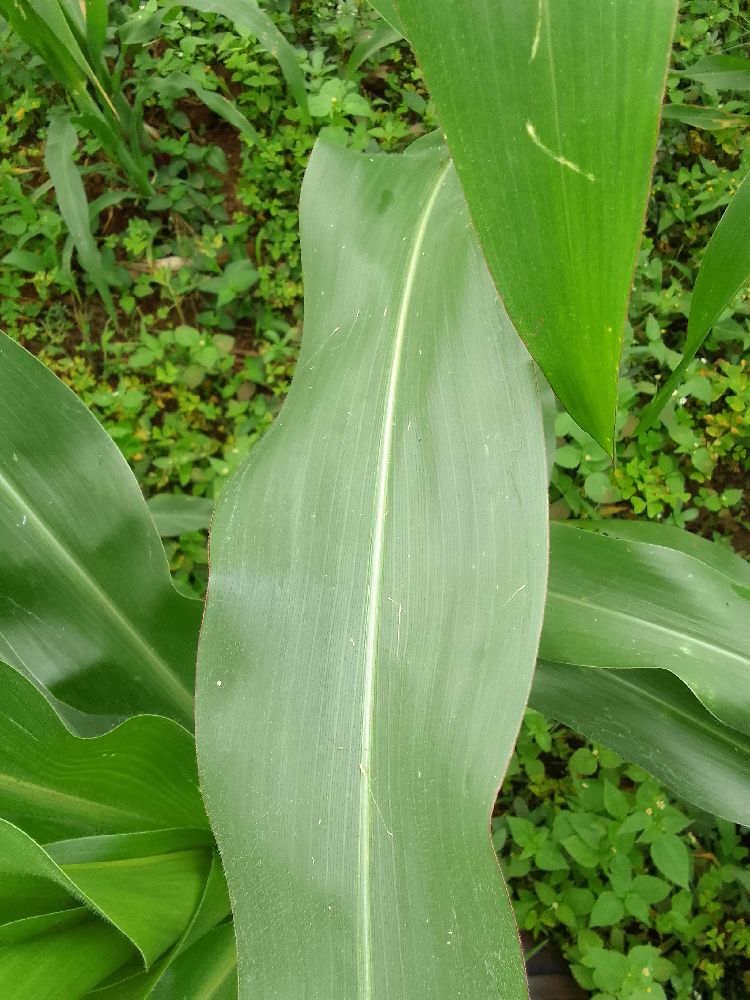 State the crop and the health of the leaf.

maize, healthy
